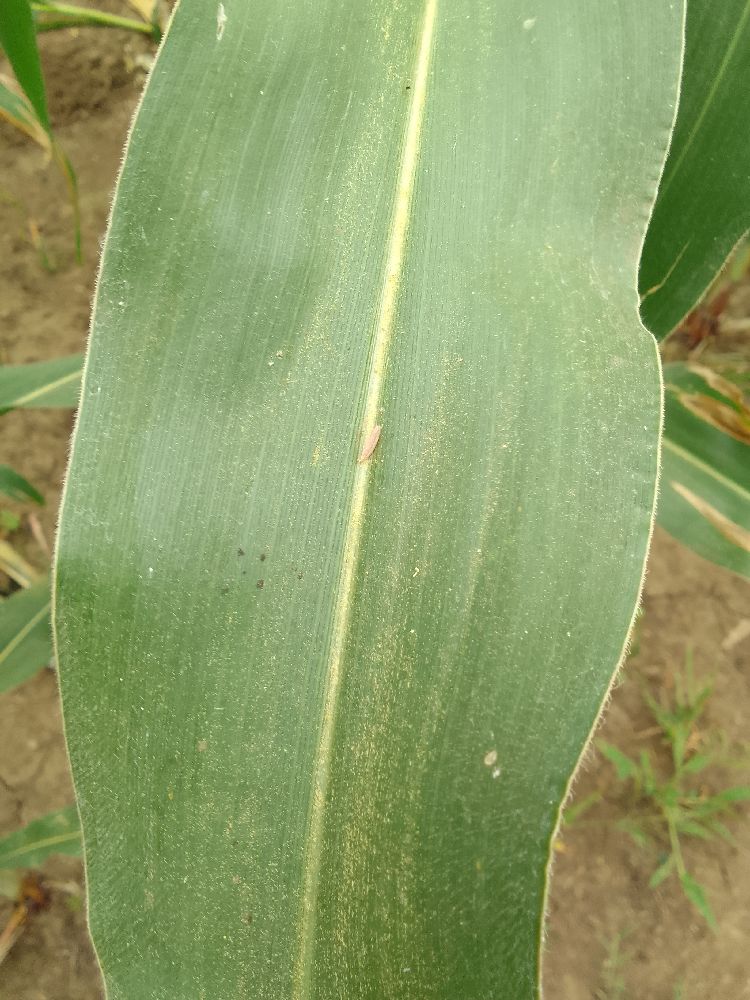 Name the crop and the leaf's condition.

maize, healthy
